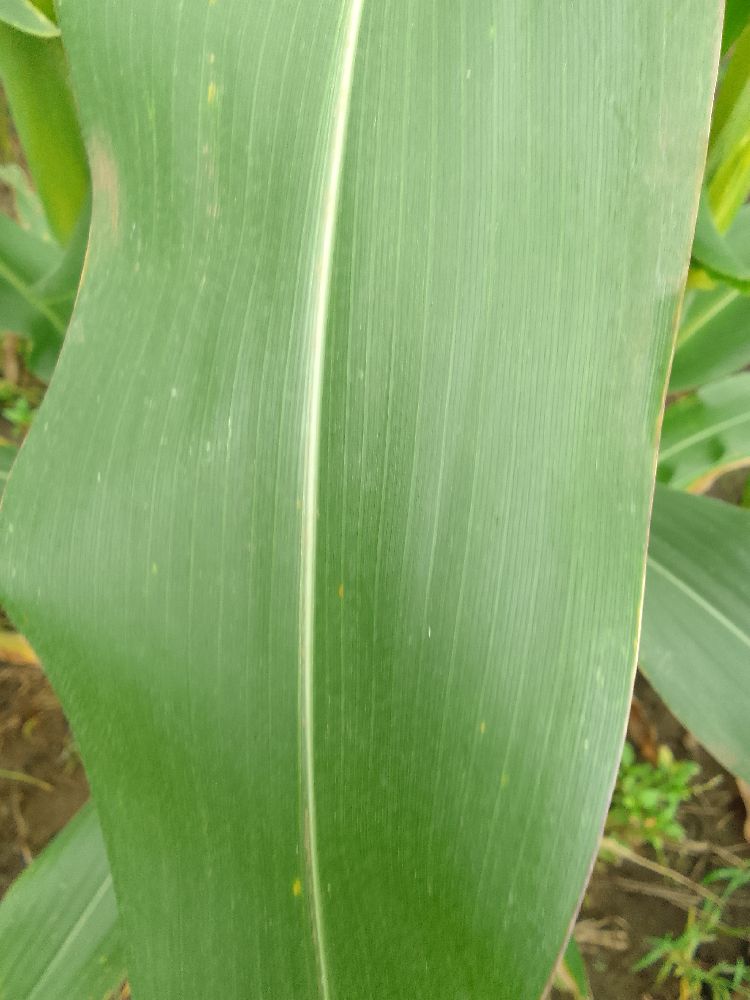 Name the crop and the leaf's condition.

maize, healthy
